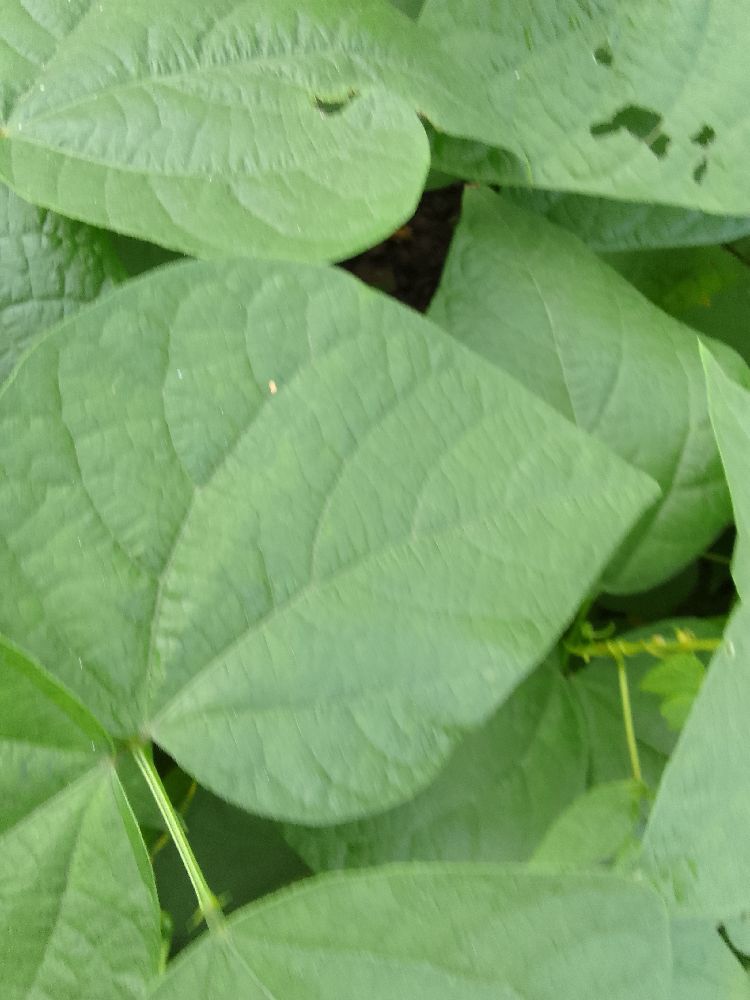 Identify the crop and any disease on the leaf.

common bean, healthy
